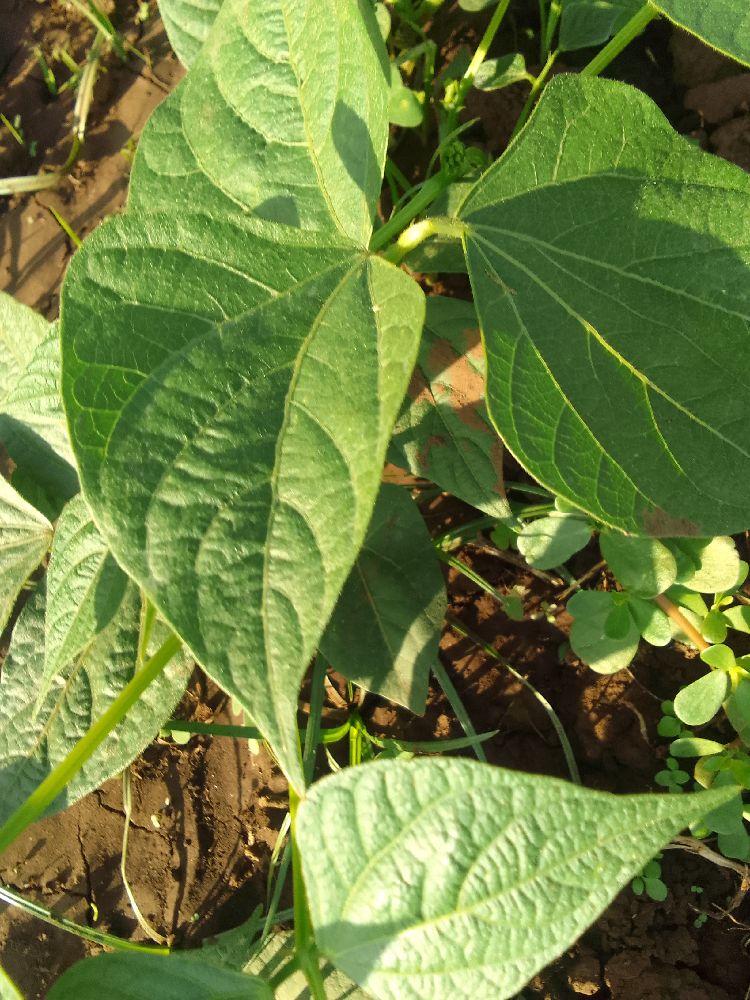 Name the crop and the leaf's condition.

common bean, healthy
